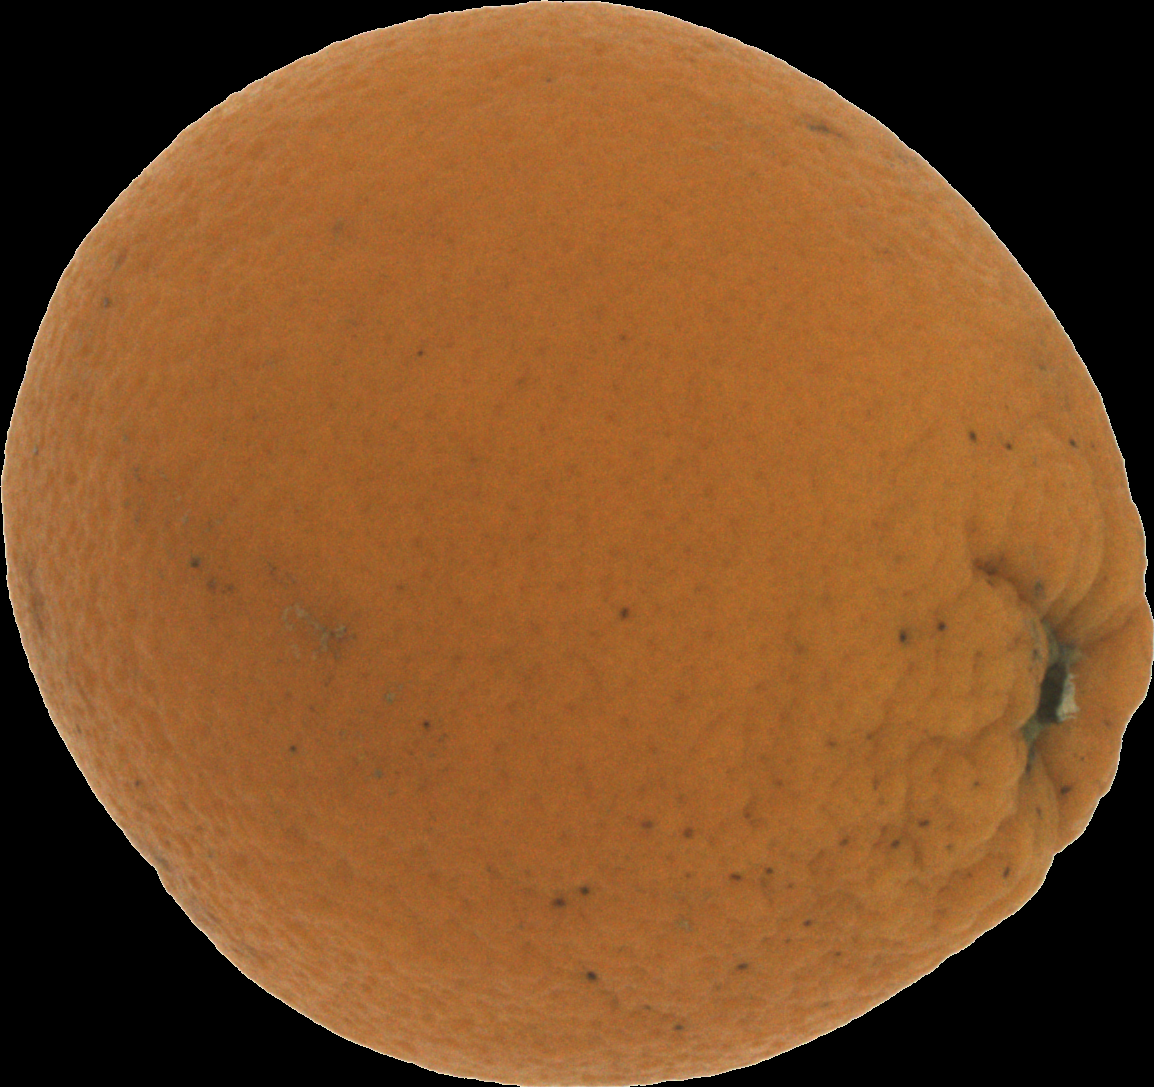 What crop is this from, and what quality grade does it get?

orange, bad
